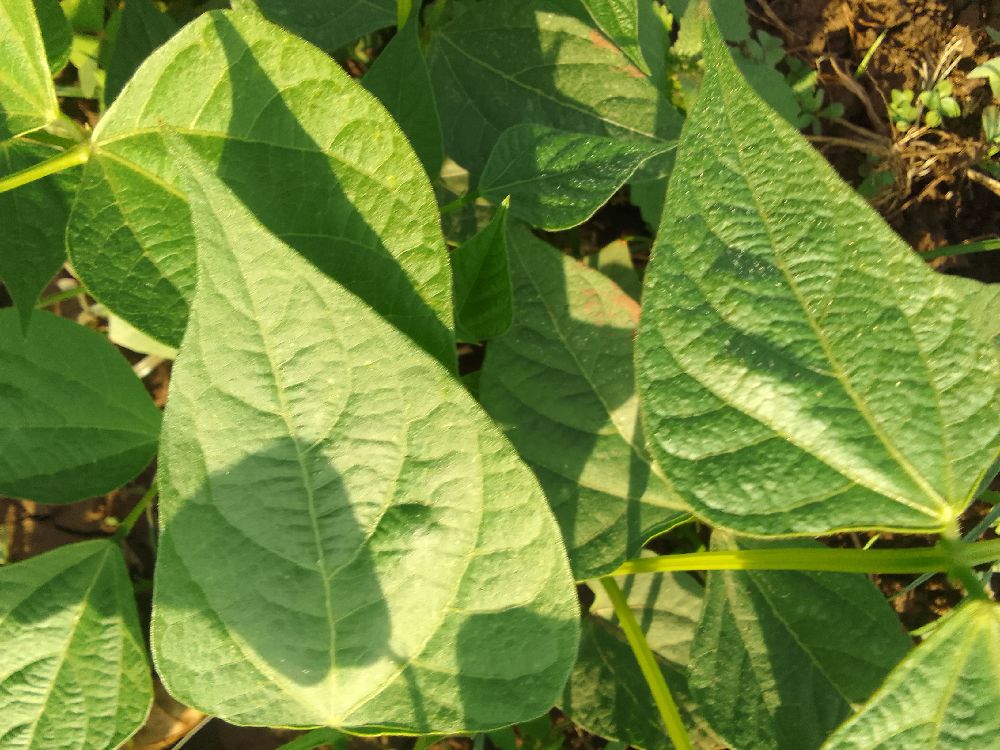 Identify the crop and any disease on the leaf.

common bean, healthy
